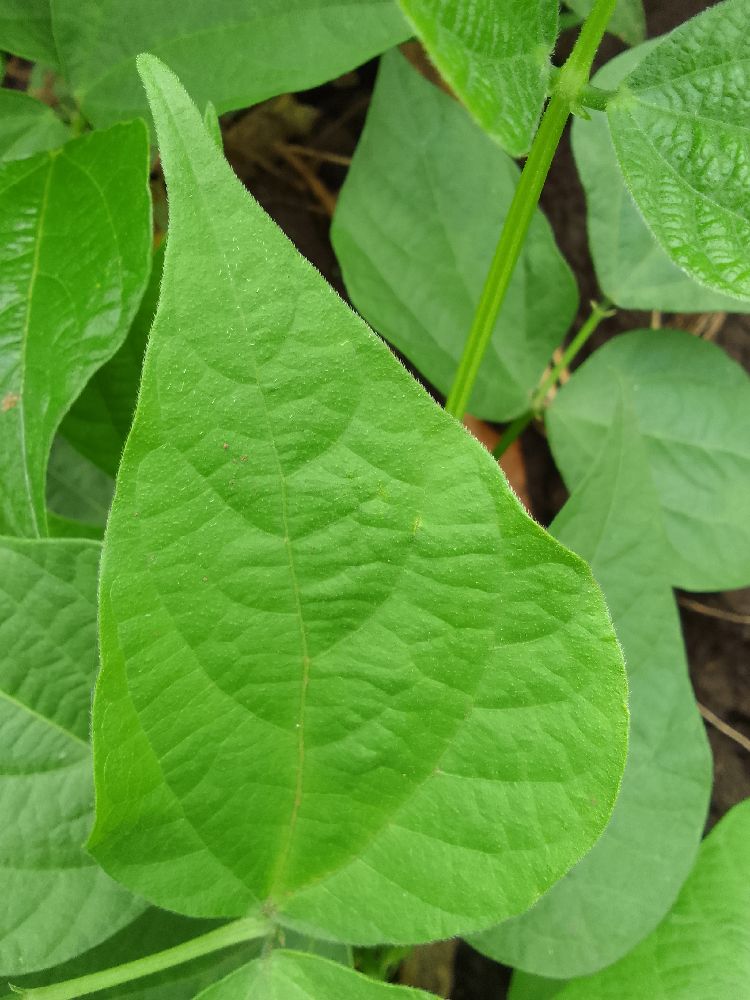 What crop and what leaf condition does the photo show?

common bean, healthy
